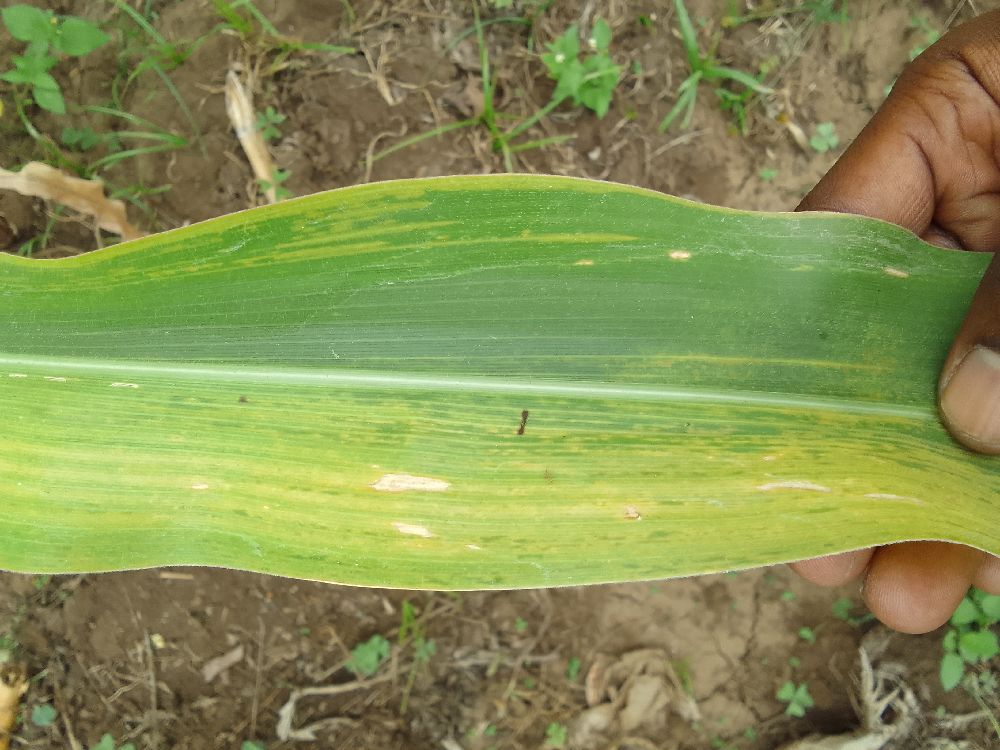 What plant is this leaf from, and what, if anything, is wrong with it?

maize, maize lethal necrosis
